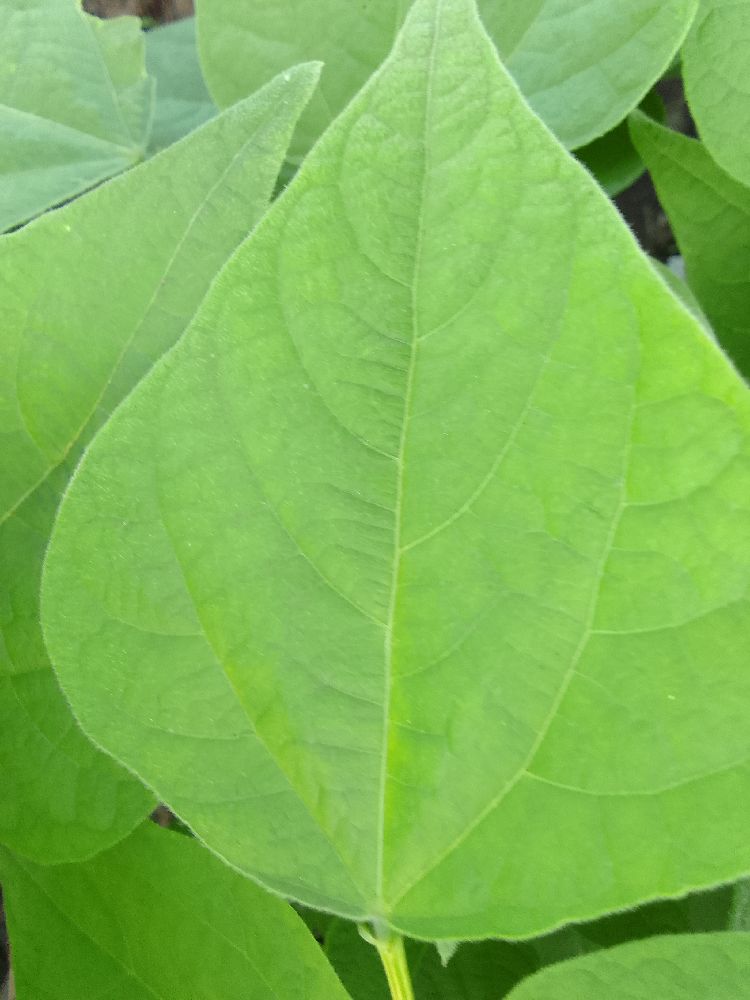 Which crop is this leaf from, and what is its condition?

common bean, healthy
